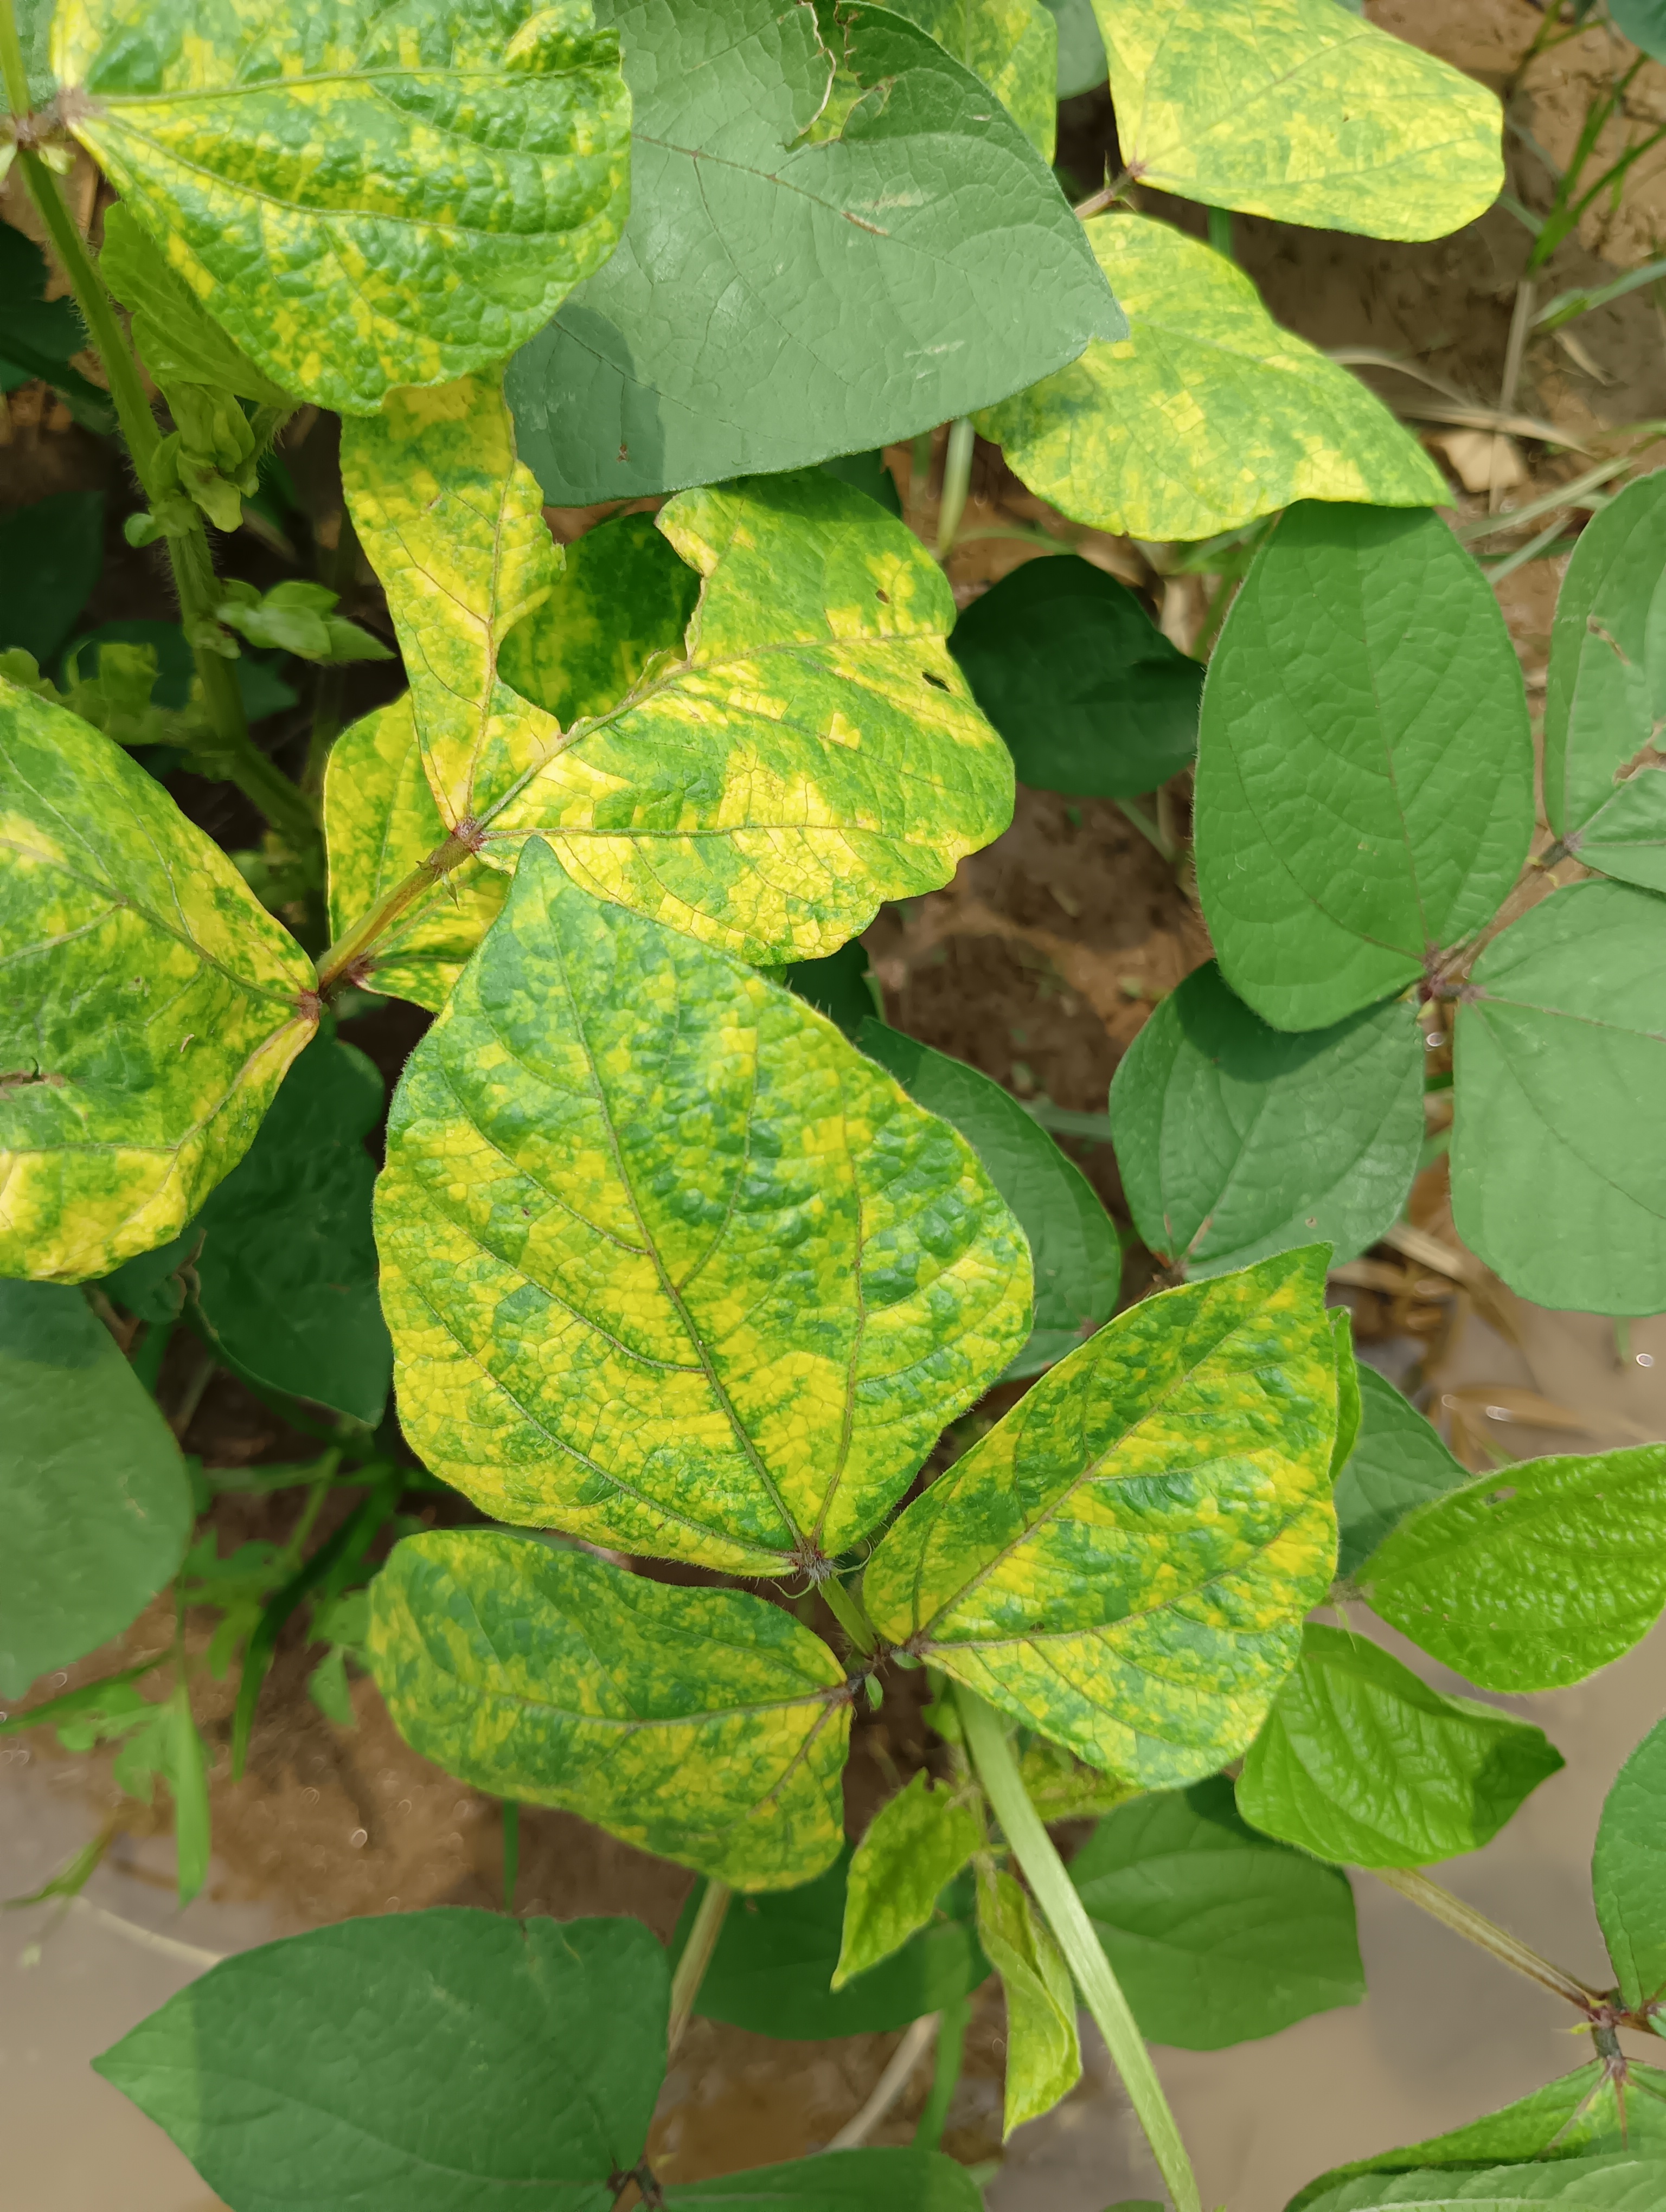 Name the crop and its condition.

mungbean, yellow mosaic
